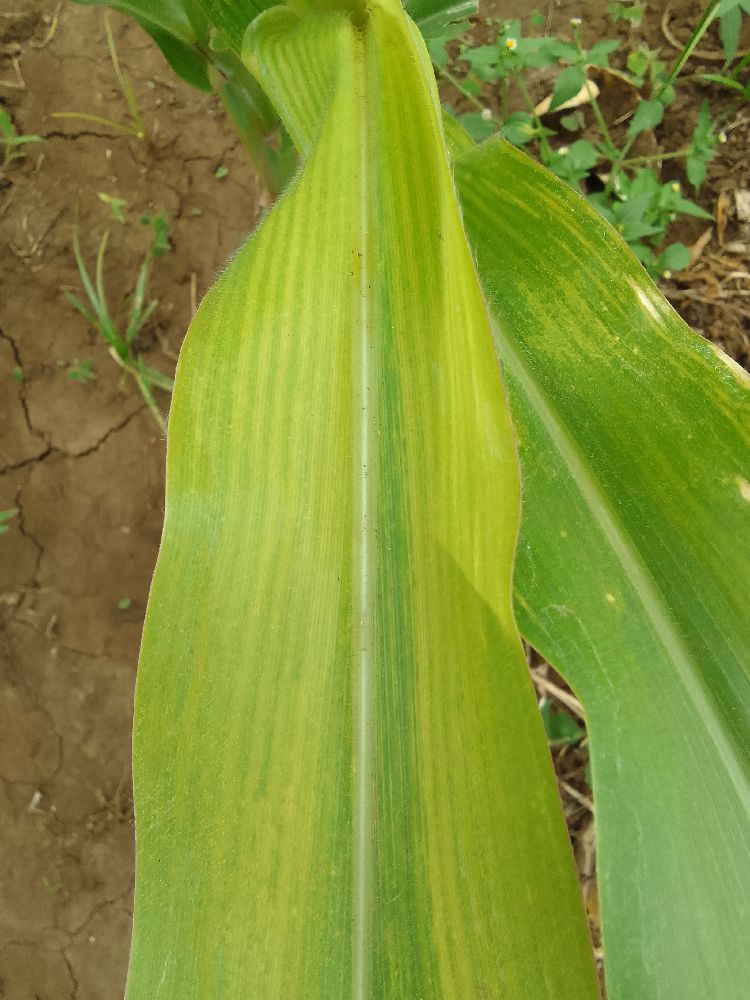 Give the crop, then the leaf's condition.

maize, maize lethal necrosis
